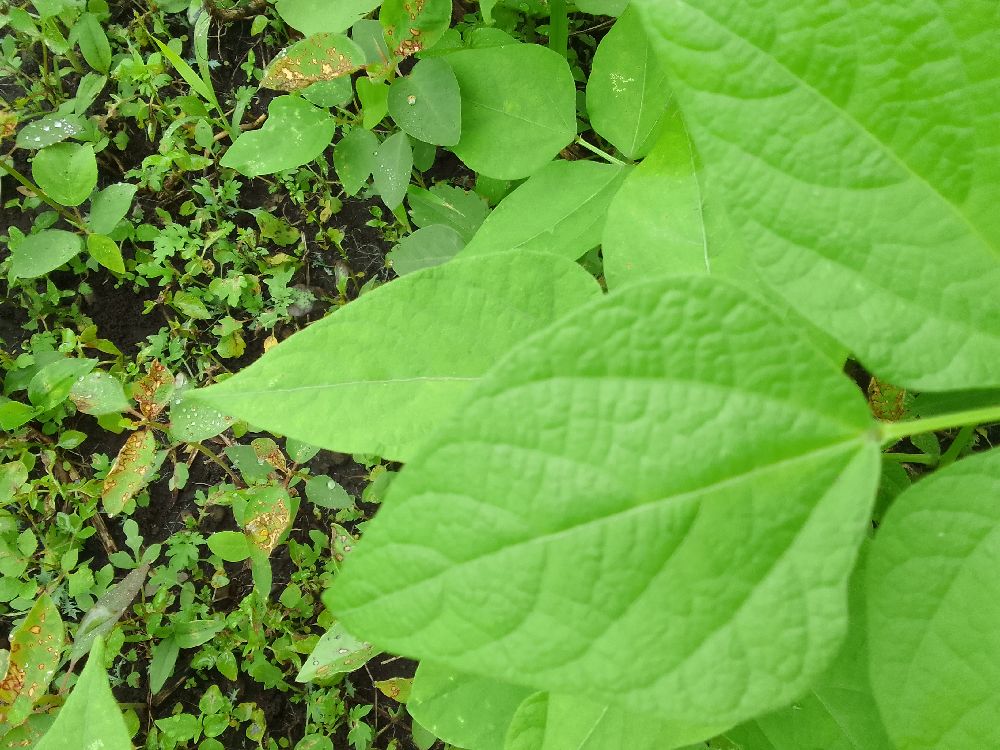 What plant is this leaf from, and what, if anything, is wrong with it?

common bean, healthy
